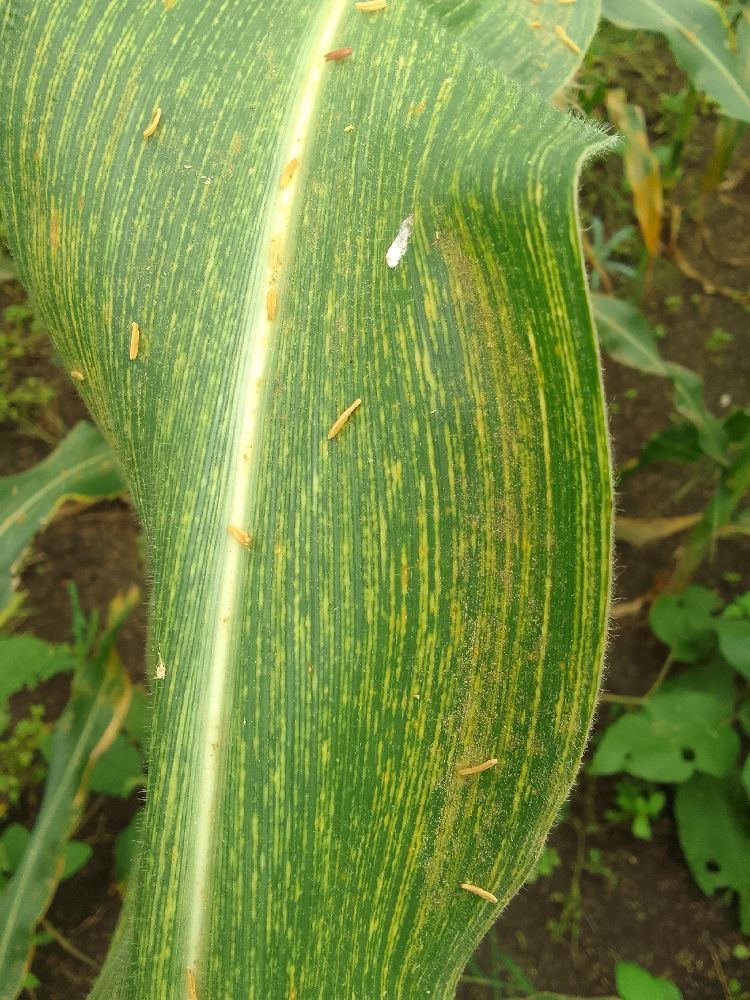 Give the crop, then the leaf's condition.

maize, maize streak virus
